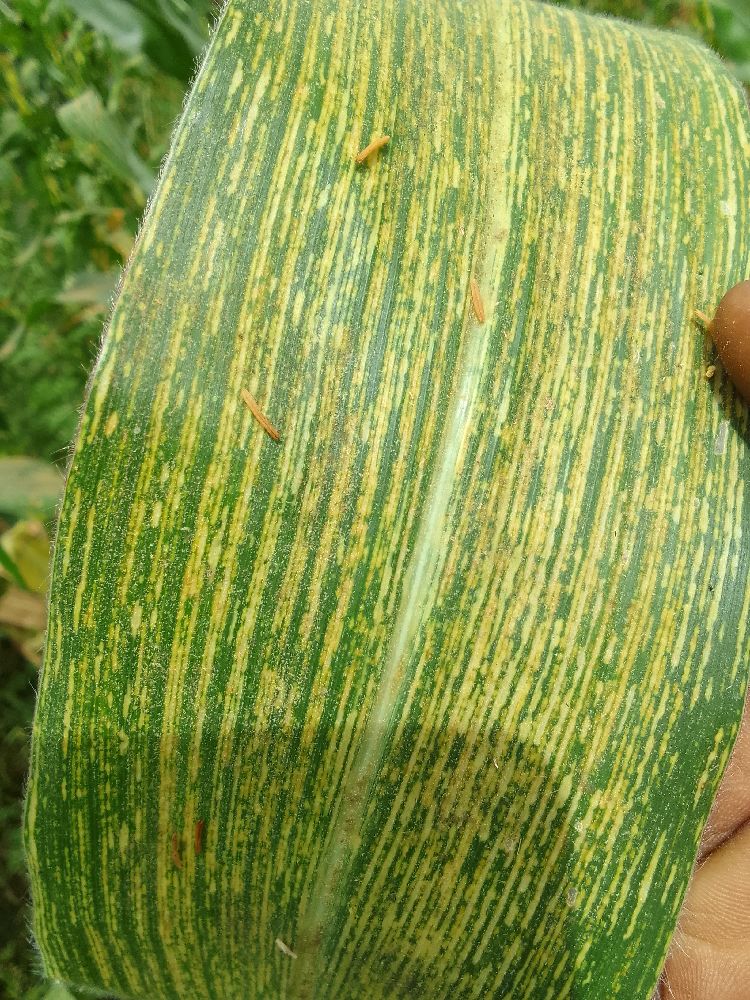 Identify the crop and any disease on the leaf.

maize, maize streak virus
